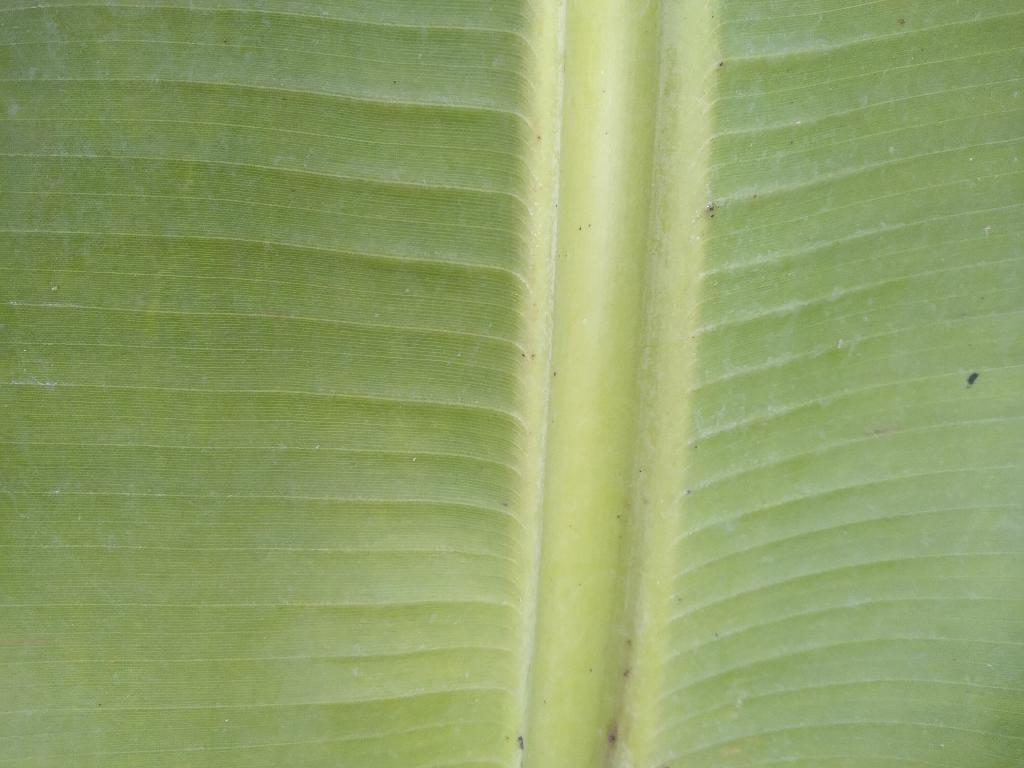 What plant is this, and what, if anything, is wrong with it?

banana, healthy
